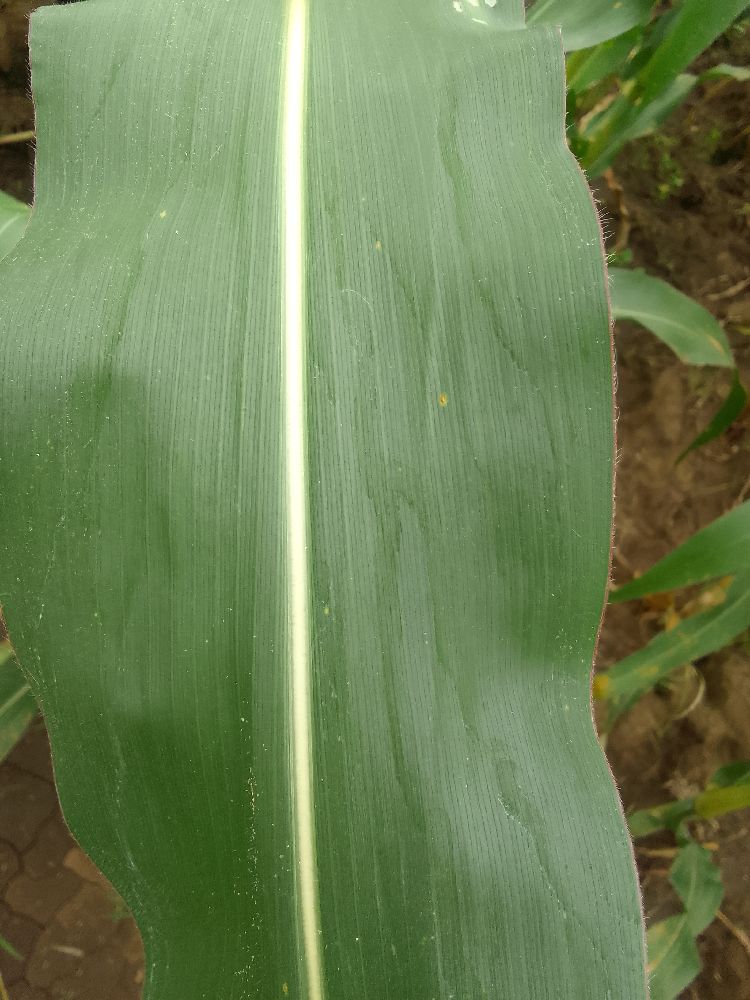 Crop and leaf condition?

maize, healthy
